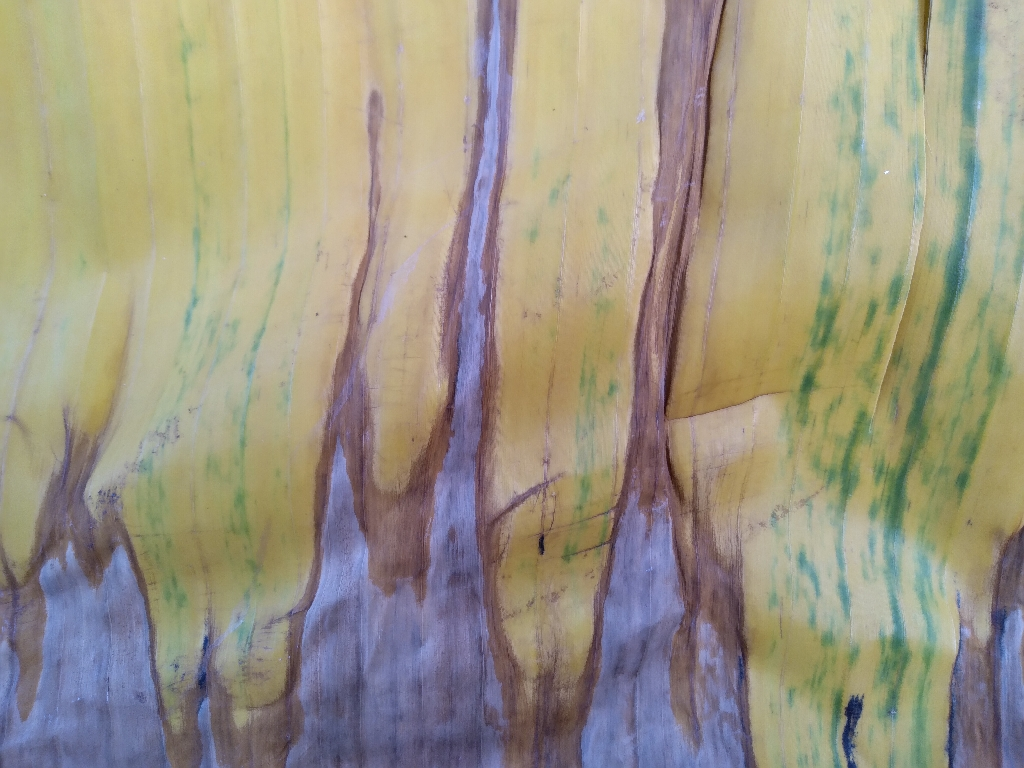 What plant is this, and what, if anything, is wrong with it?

banana, fusarium wilt race 1
